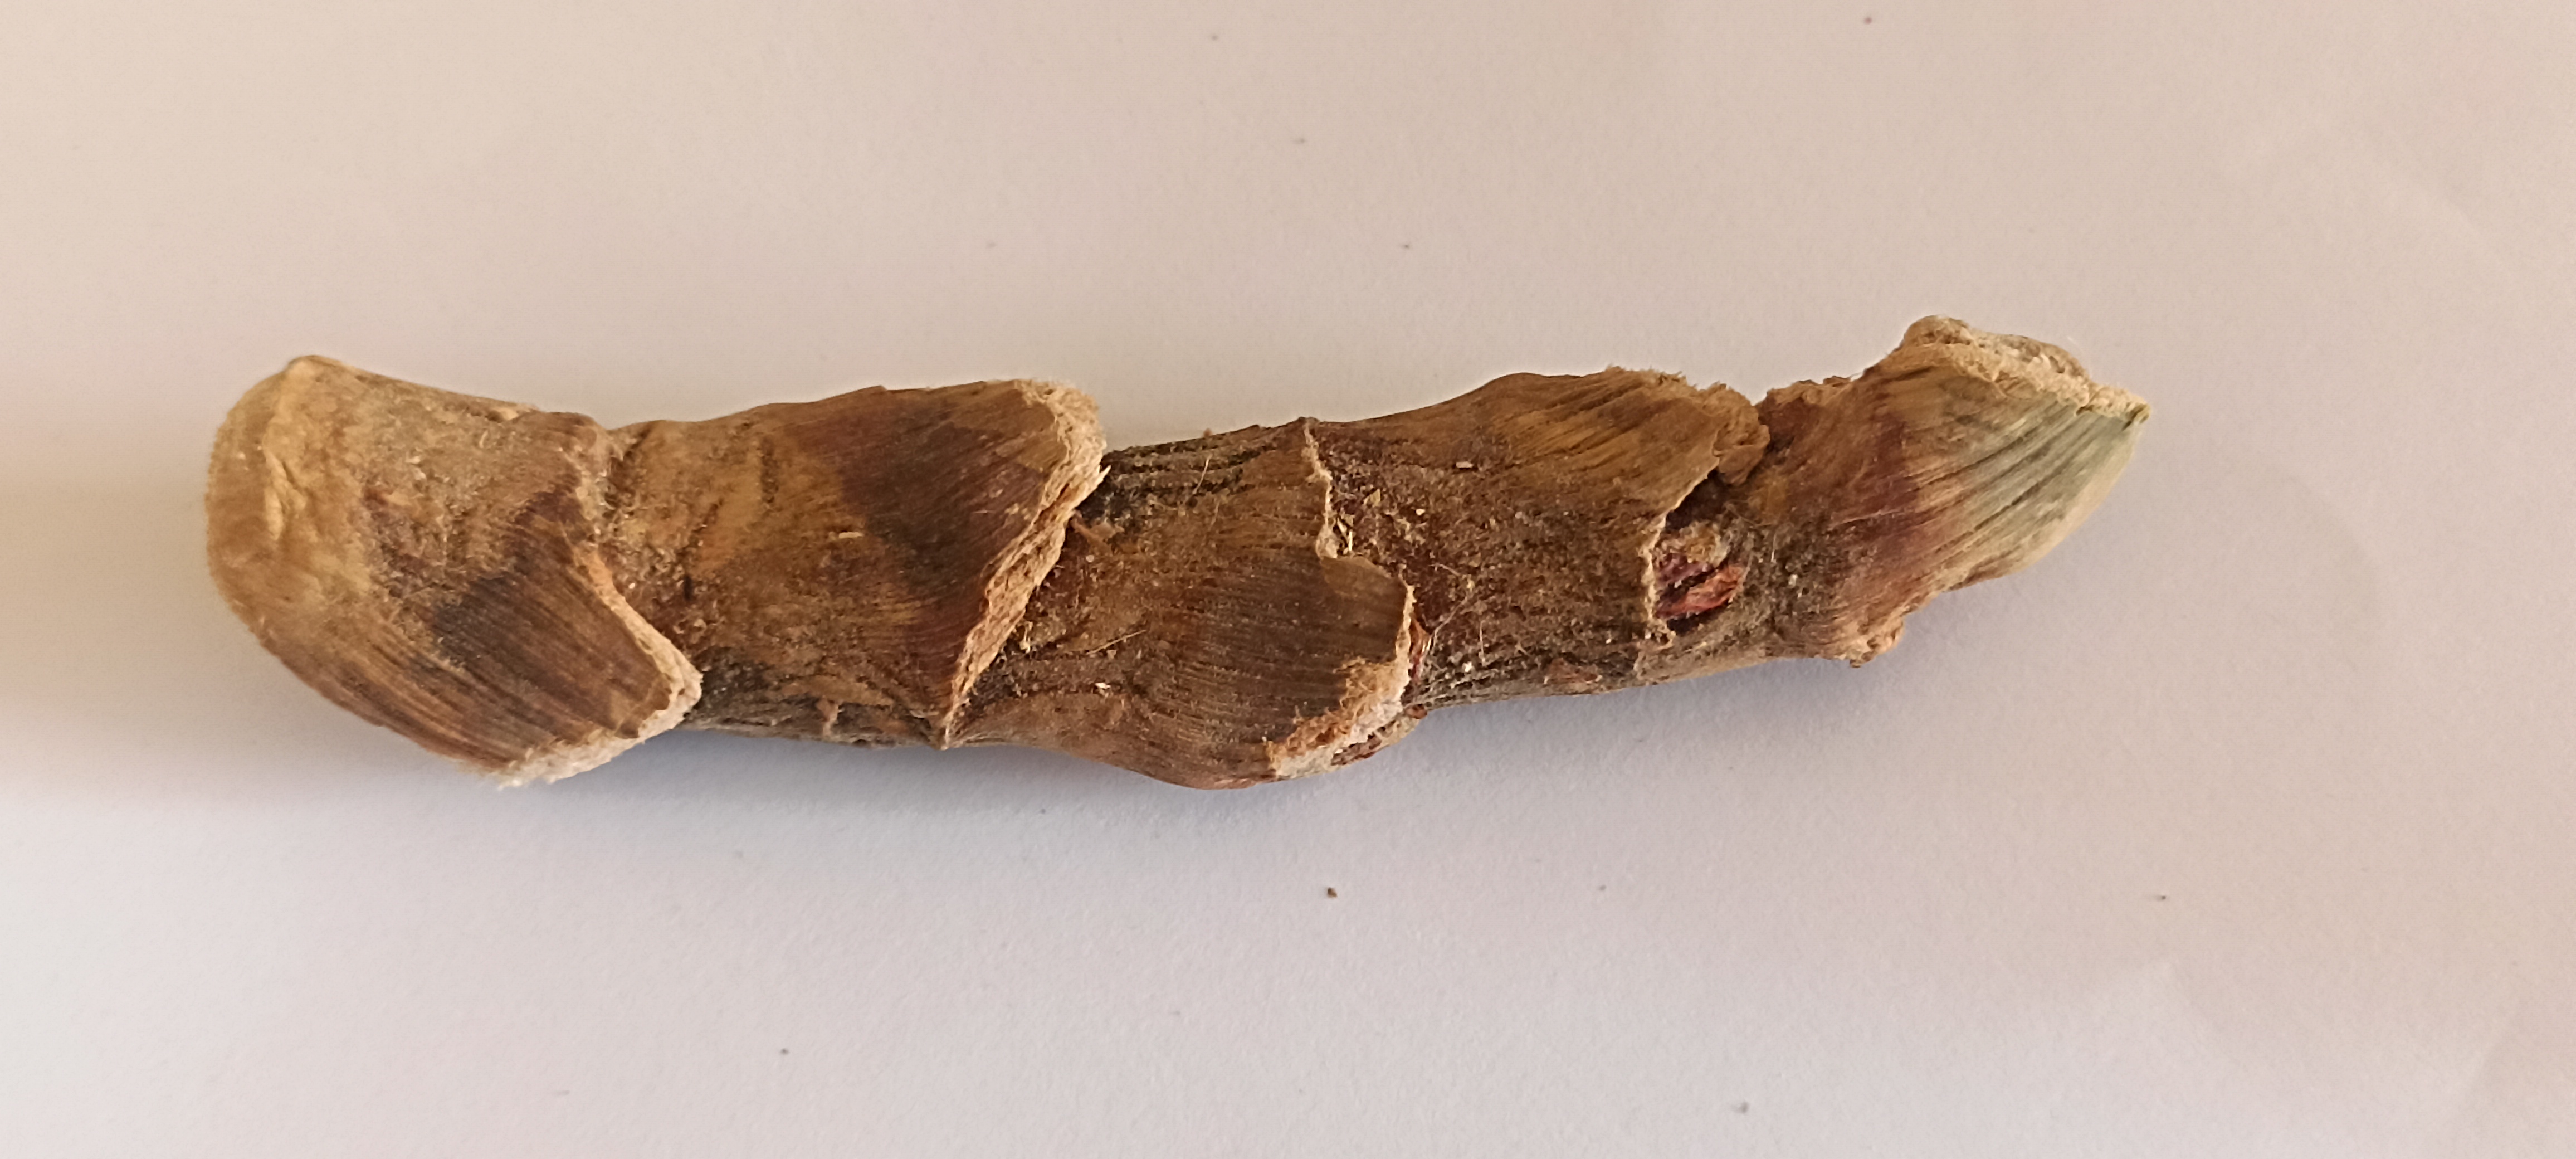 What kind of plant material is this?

vekhand
